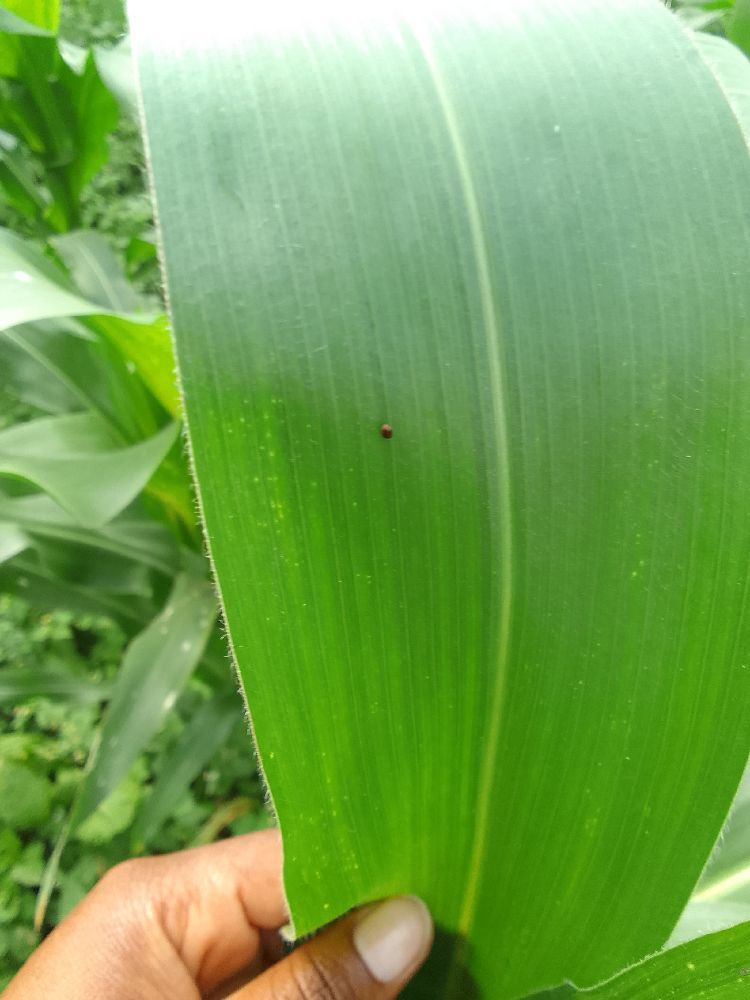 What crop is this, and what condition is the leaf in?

maize, healthy
